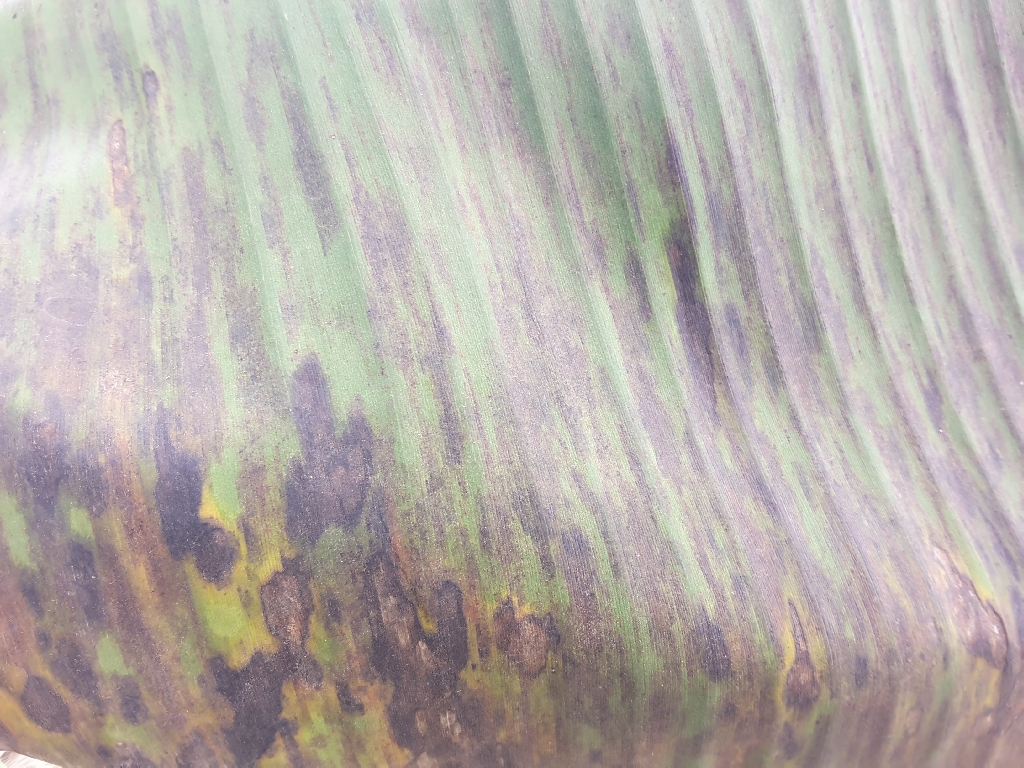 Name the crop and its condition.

banana, black sigatoka
